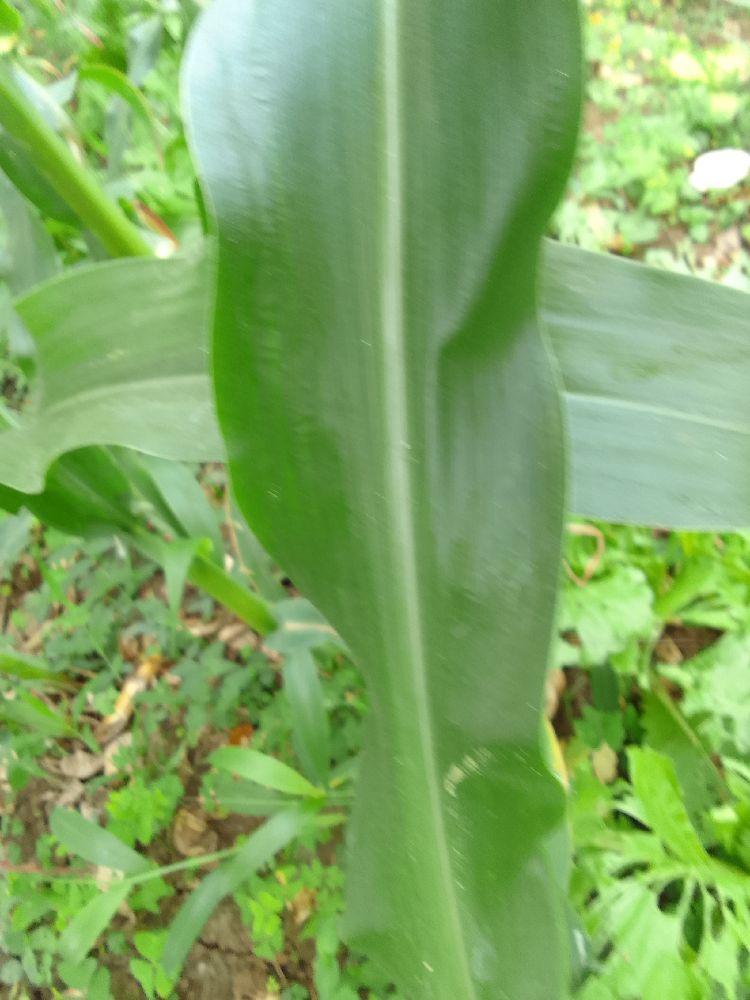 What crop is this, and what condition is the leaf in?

maize, healthy
